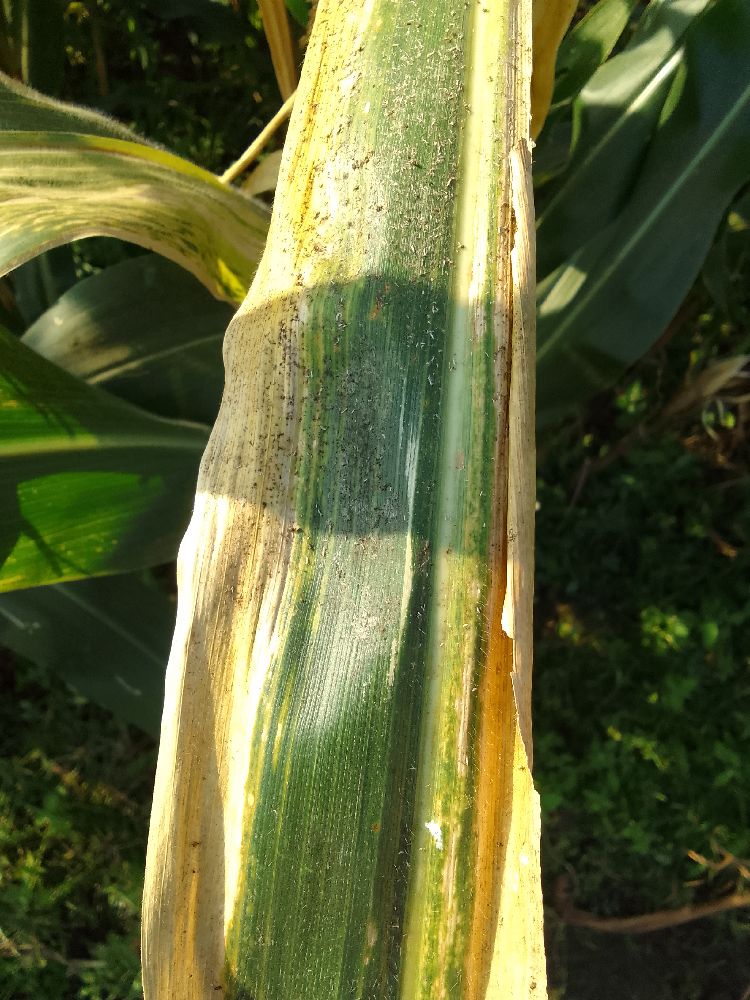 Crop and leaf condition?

maize, maize lethal necrosis
